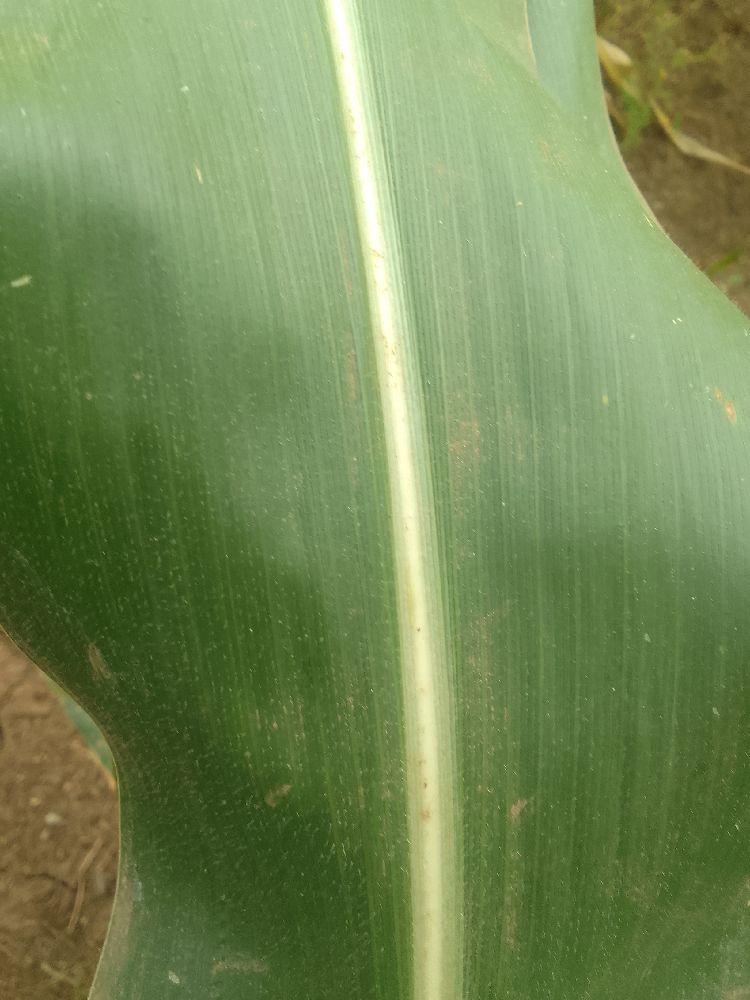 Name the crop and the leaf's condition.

maize, healthy
